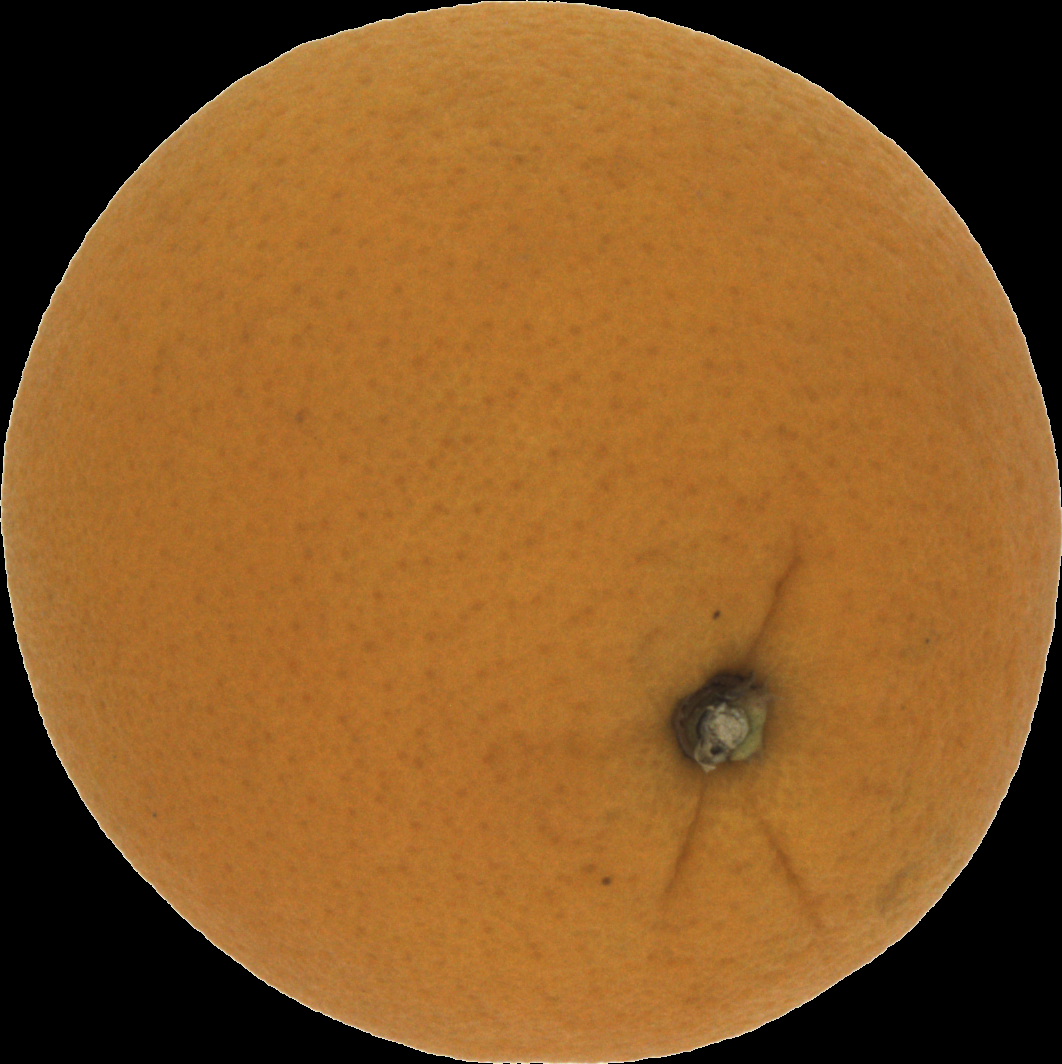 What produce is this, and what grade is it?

orange, good
